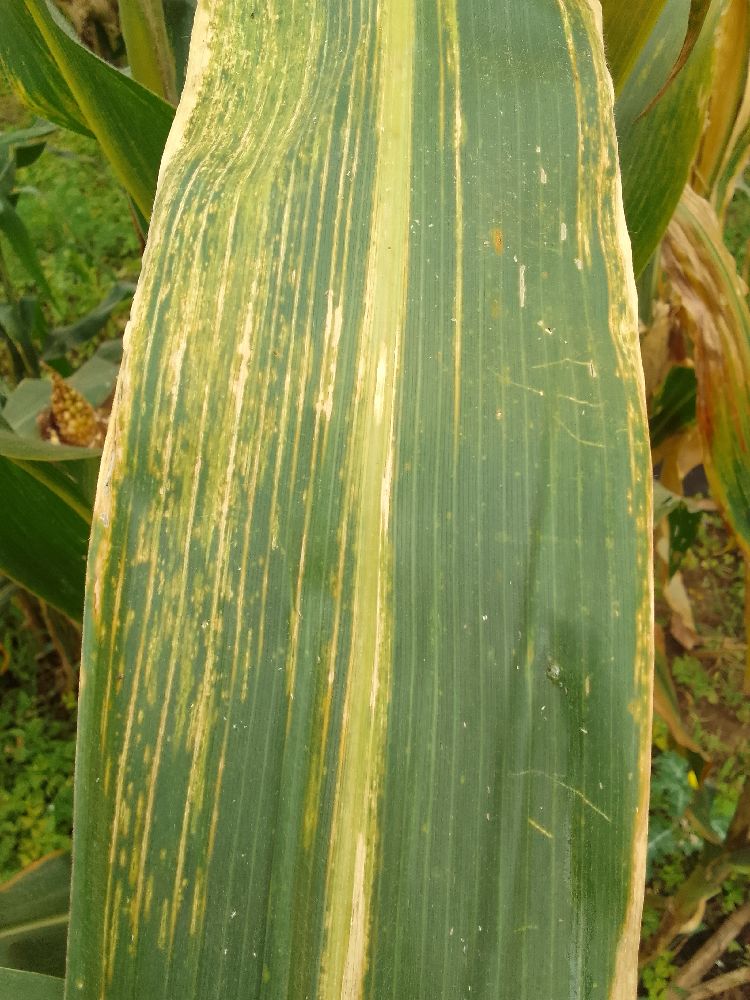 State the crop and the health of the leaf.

maize, maize lethal necrosis
